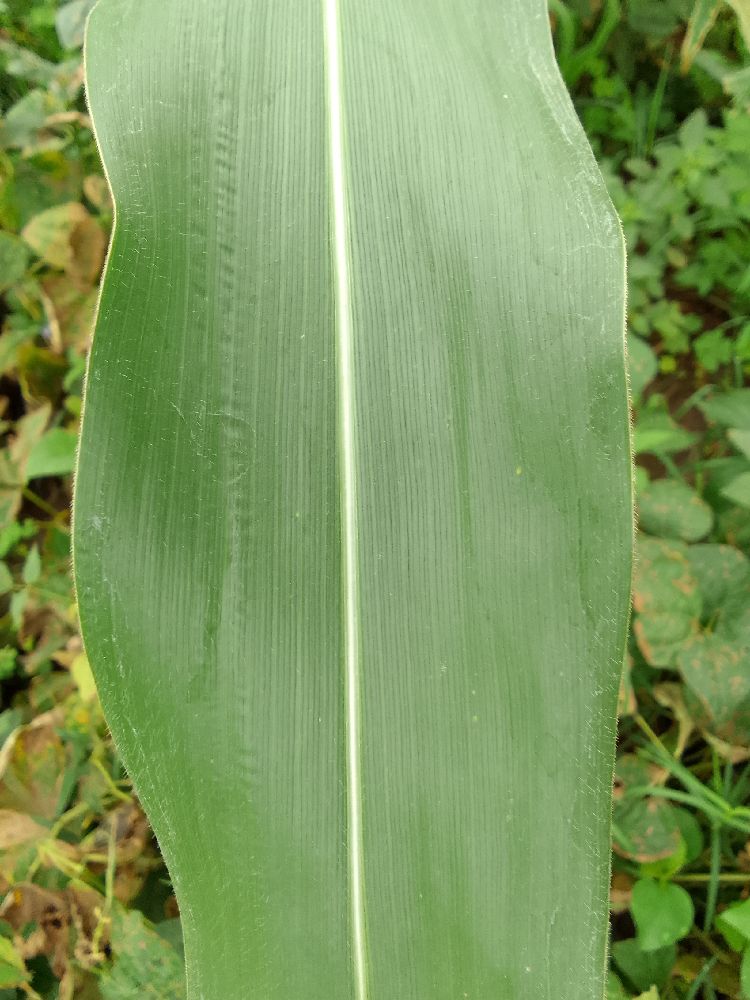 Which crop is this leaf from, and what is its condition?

maize, healthy
